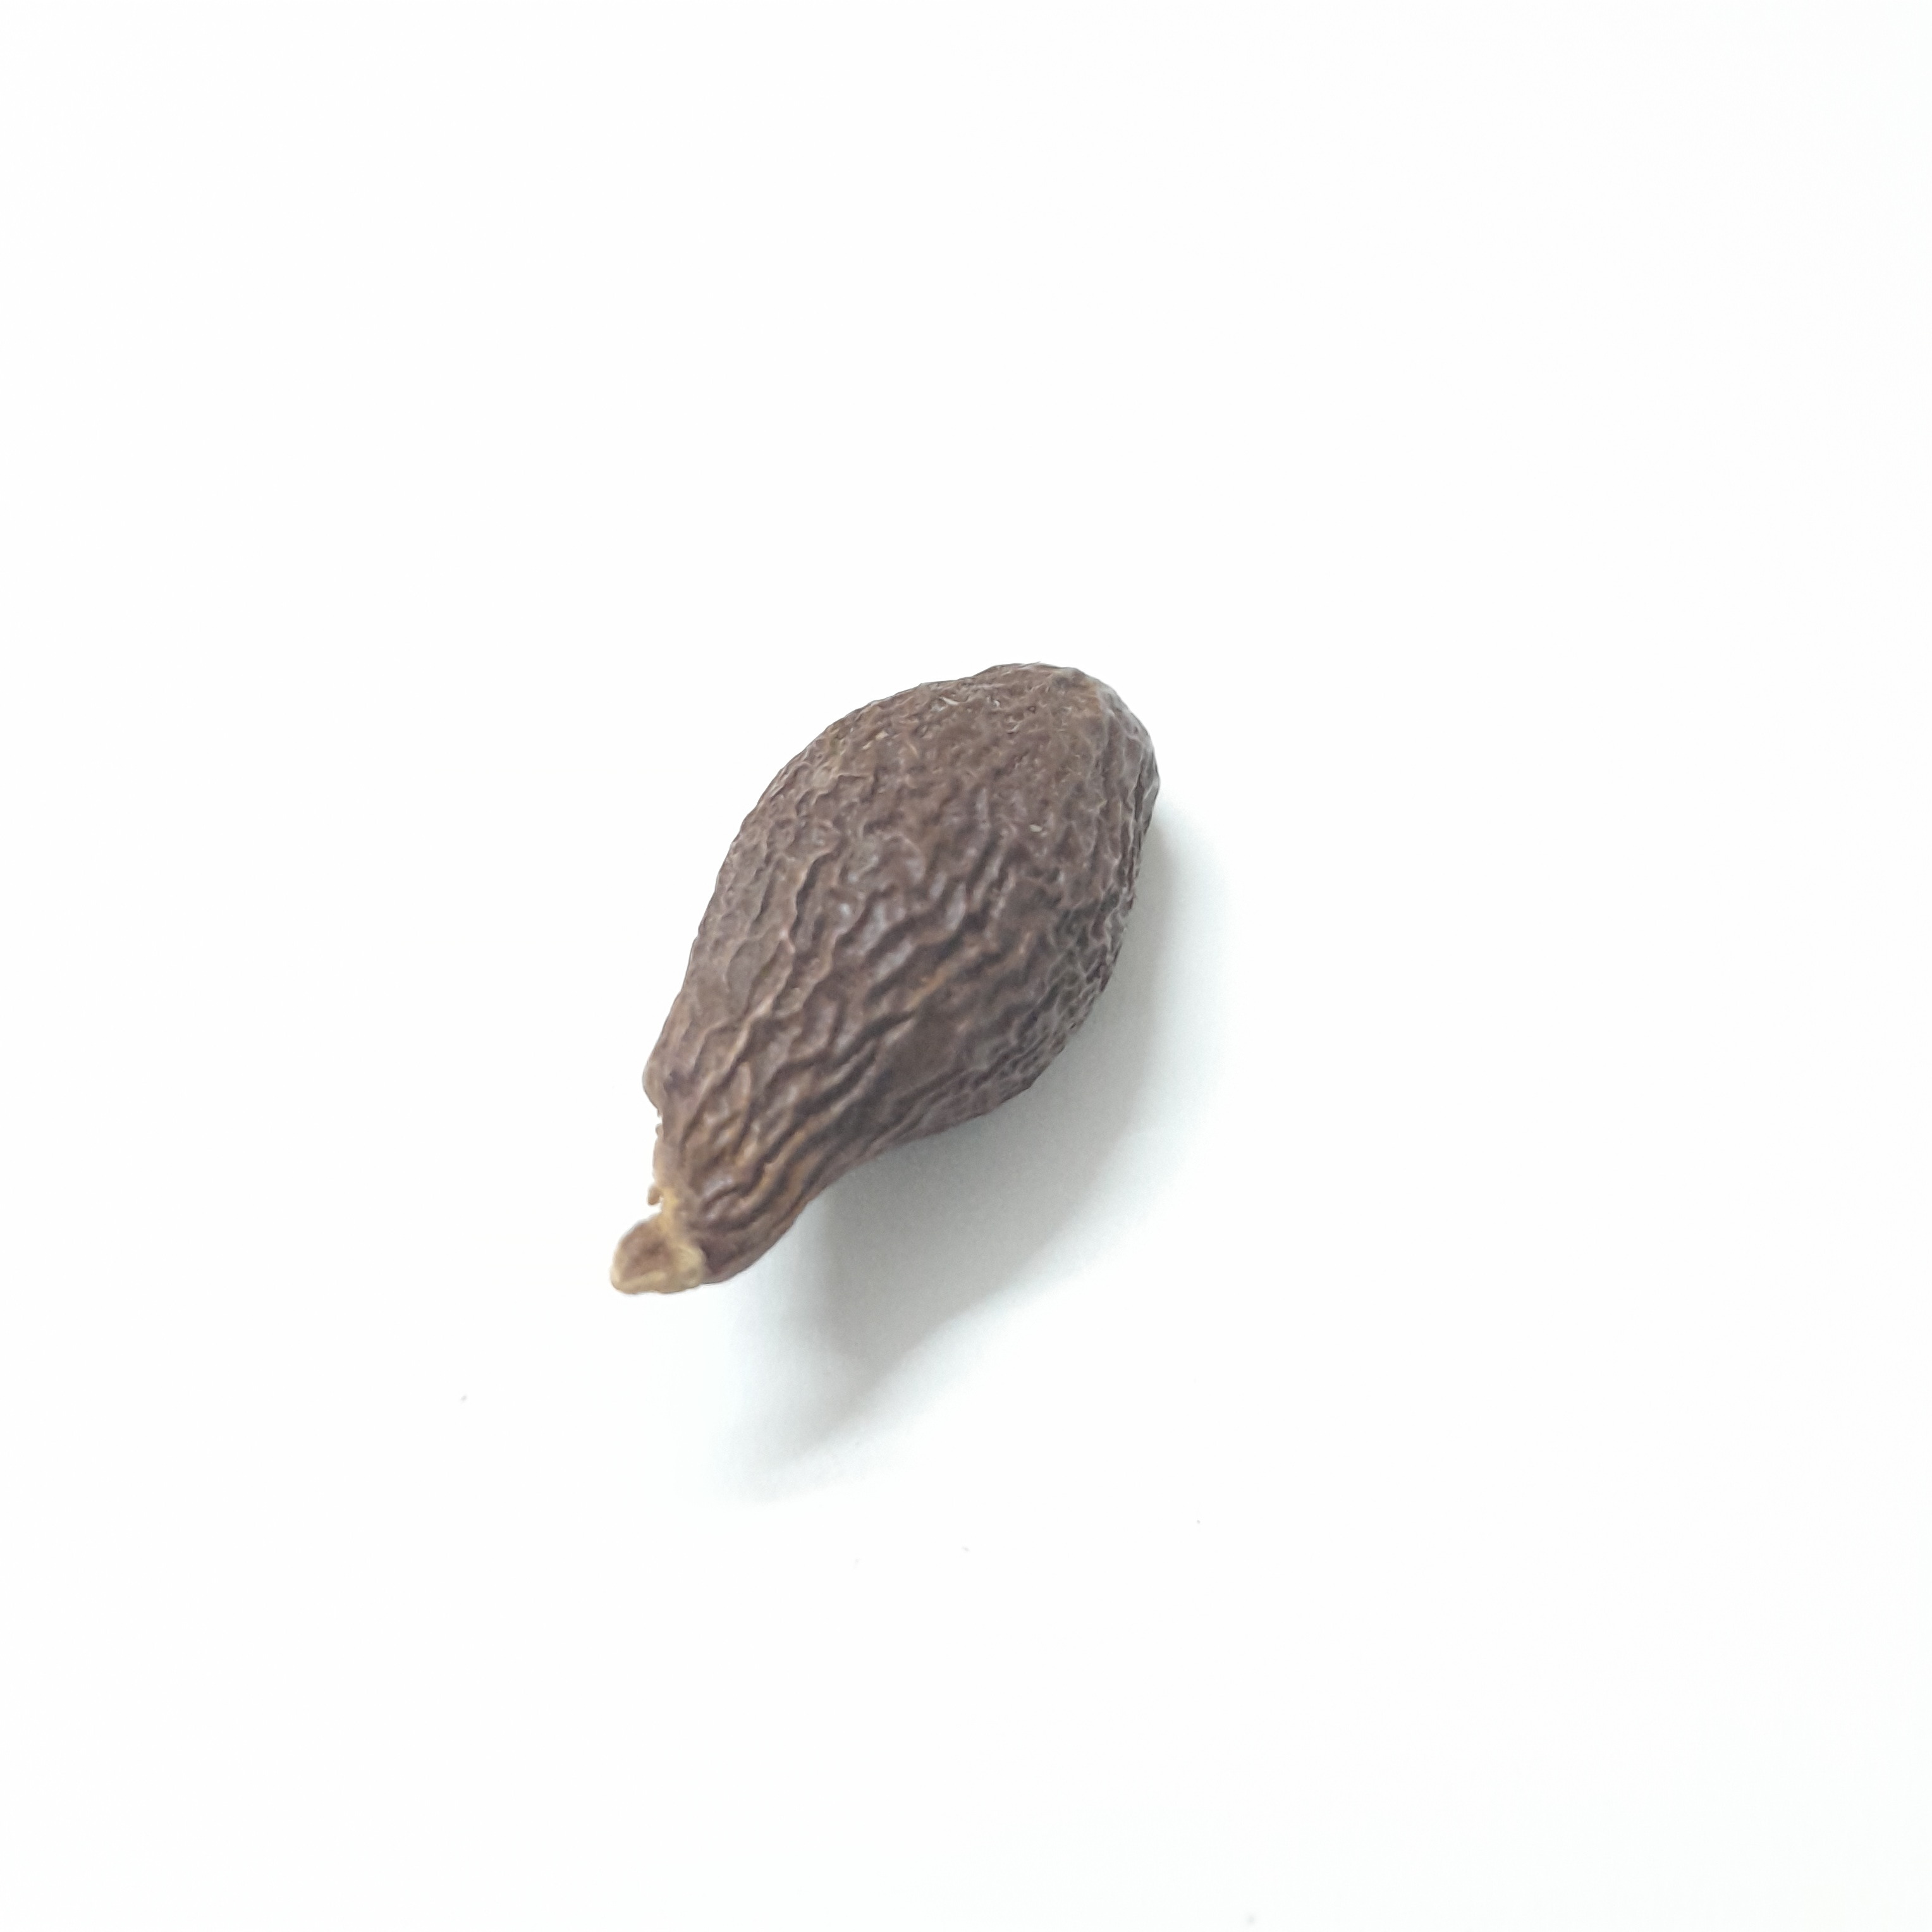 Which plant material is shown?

niranjanphal
